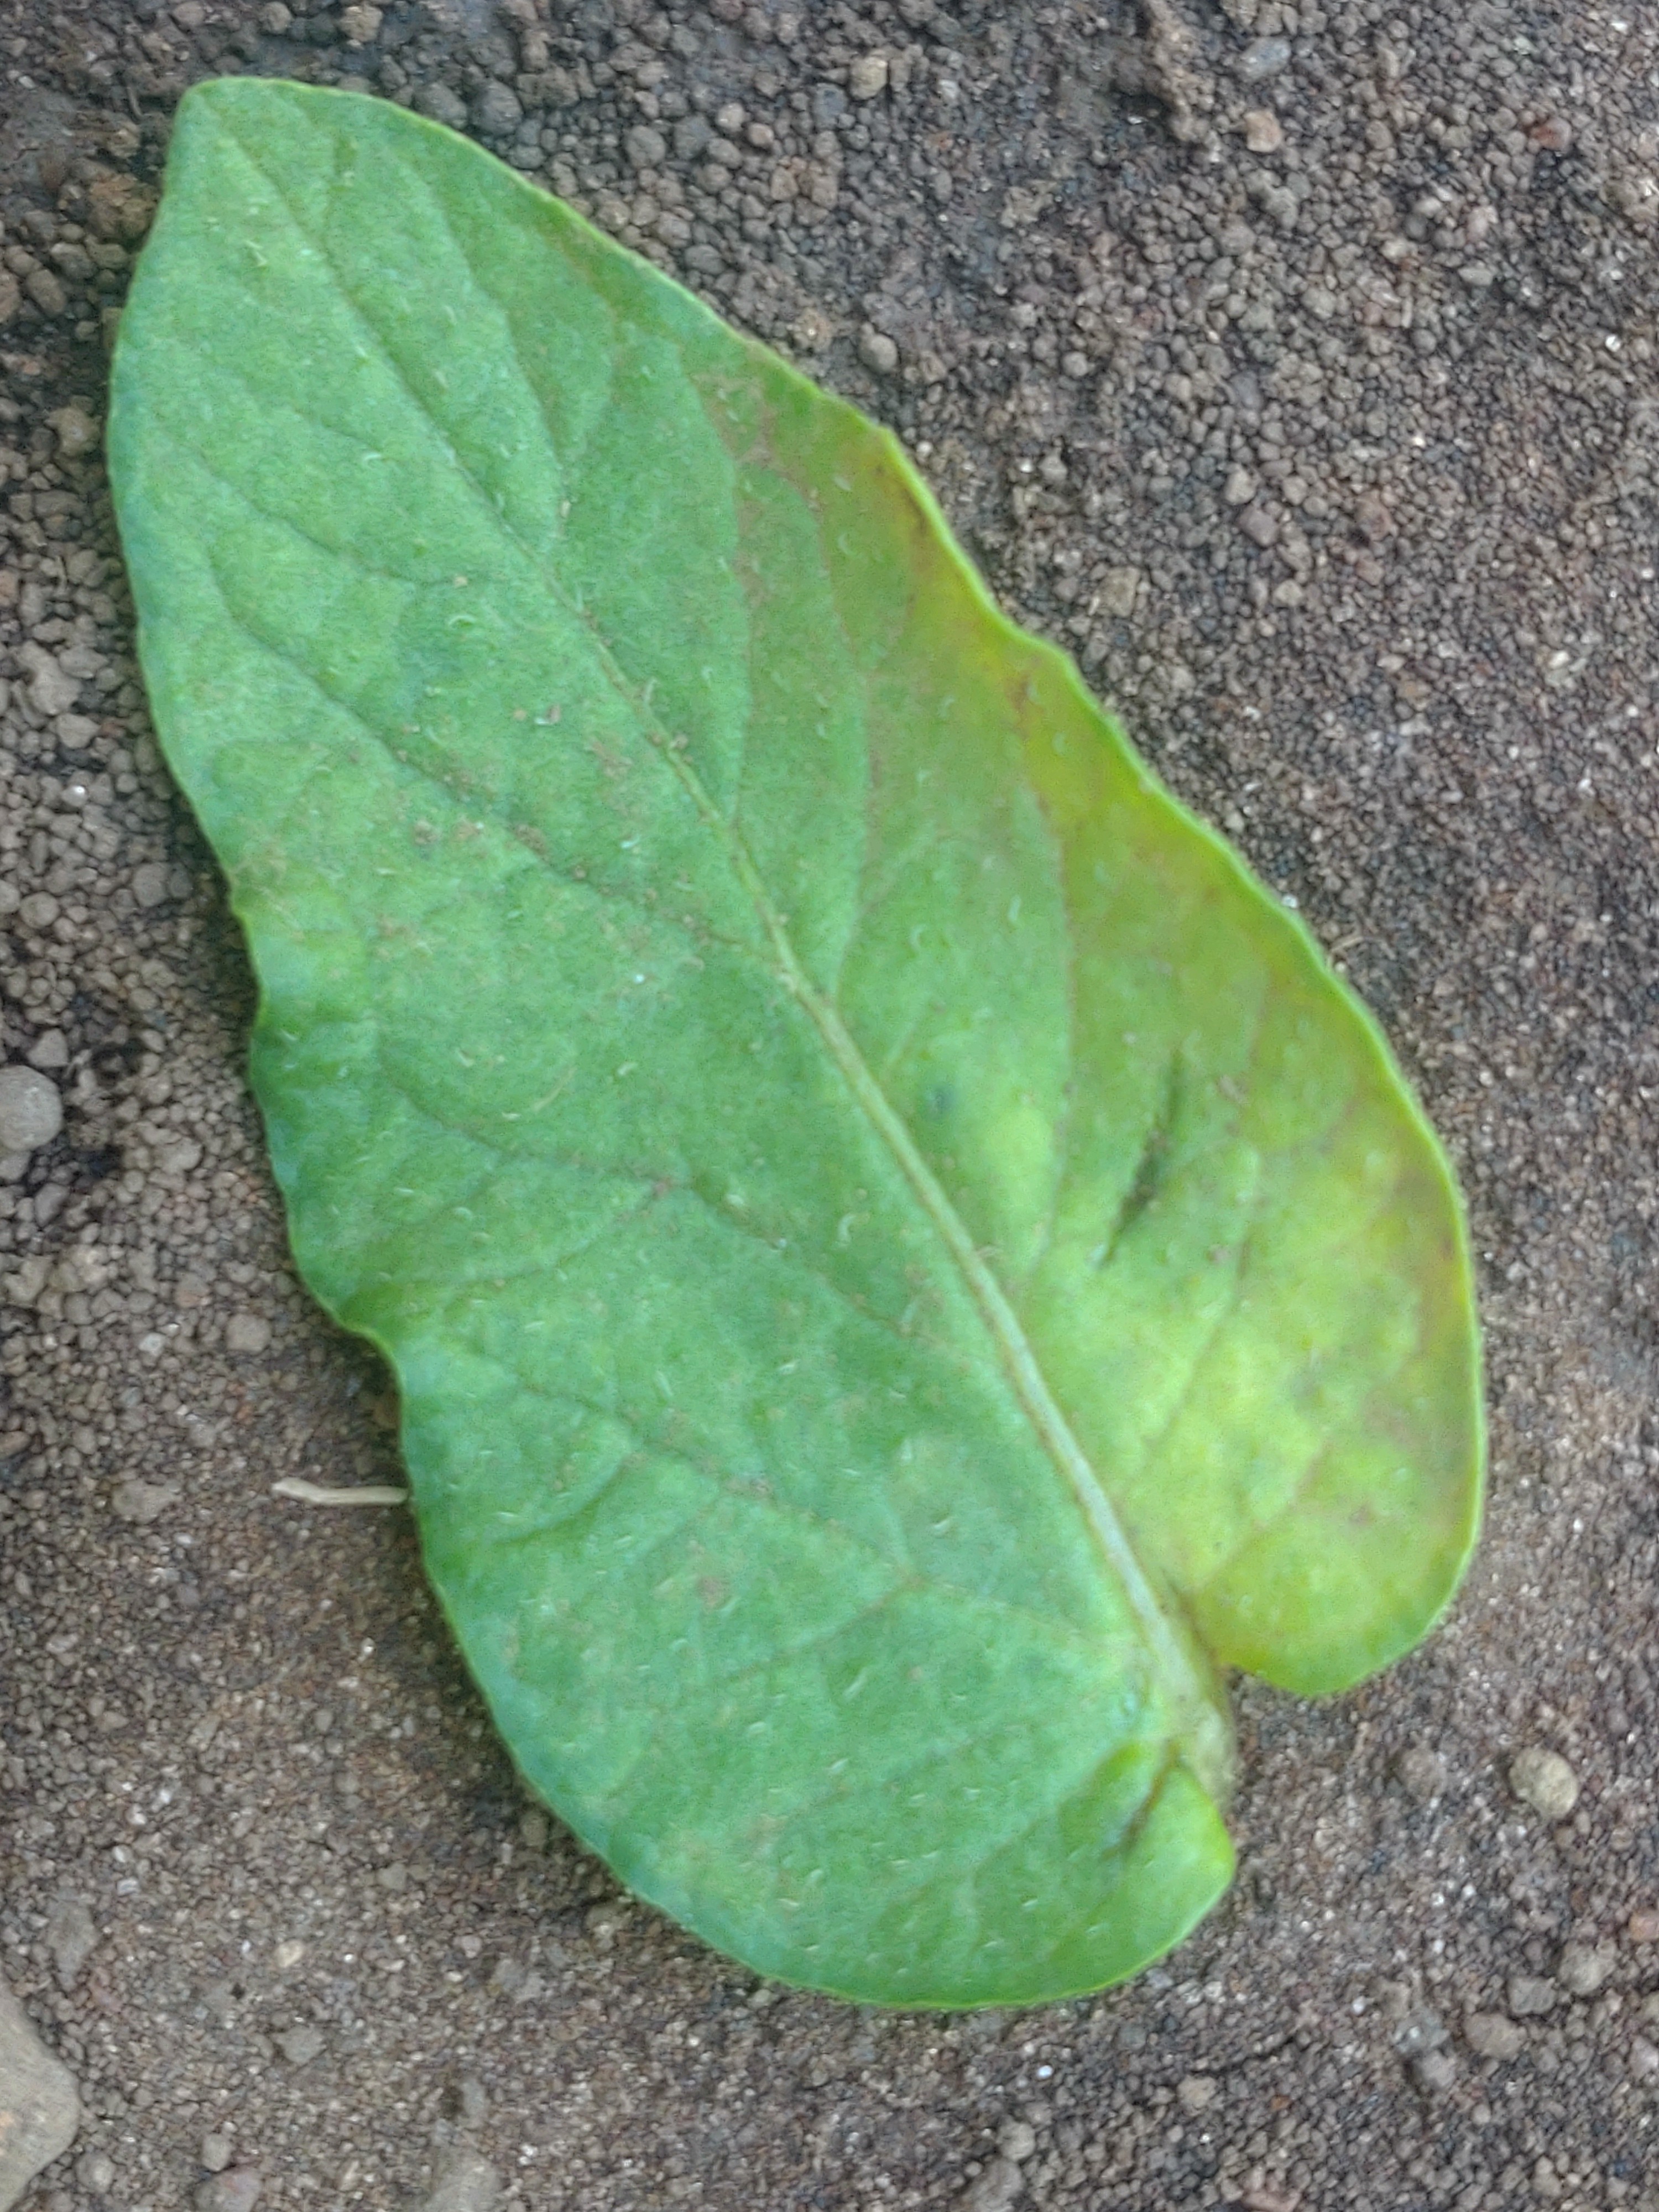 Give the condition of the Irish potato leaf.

late blight
